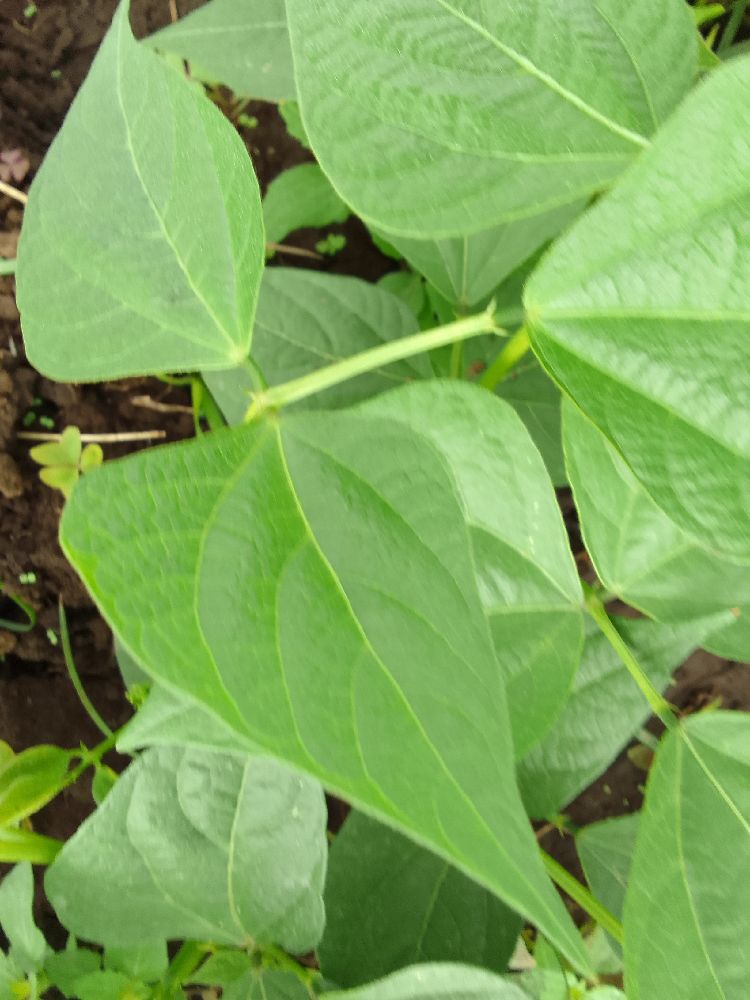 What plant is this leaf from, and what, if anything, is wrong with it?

common bean, healthy
